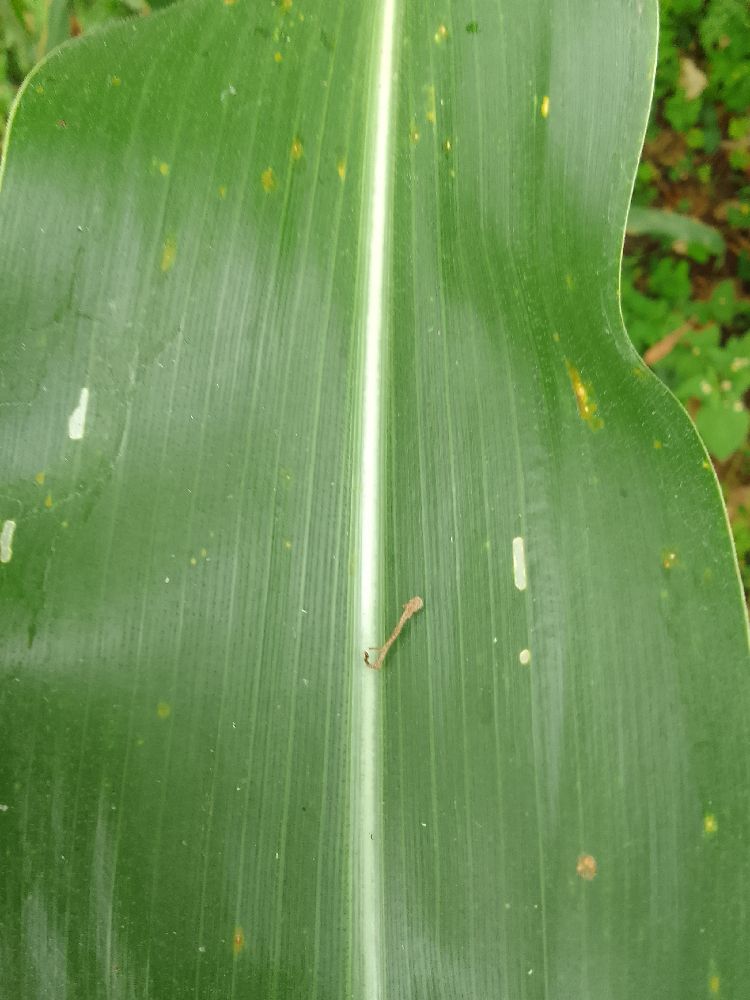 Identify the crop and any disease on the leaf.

maize, healthy
